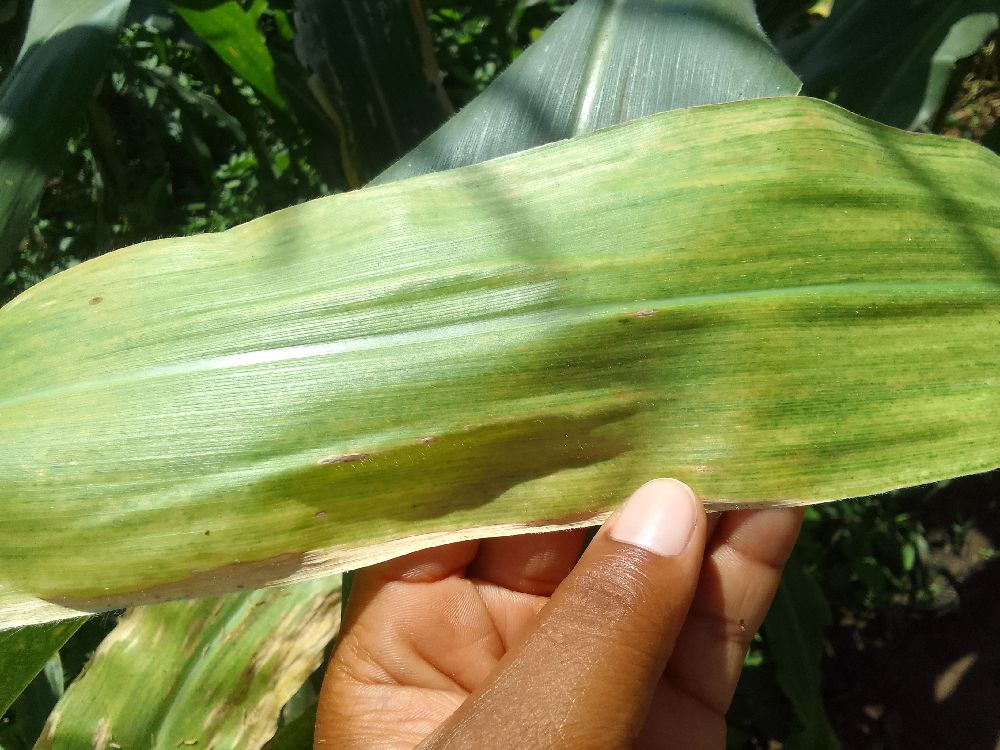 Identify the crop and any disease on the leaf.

maize, maize lethal necrosis
